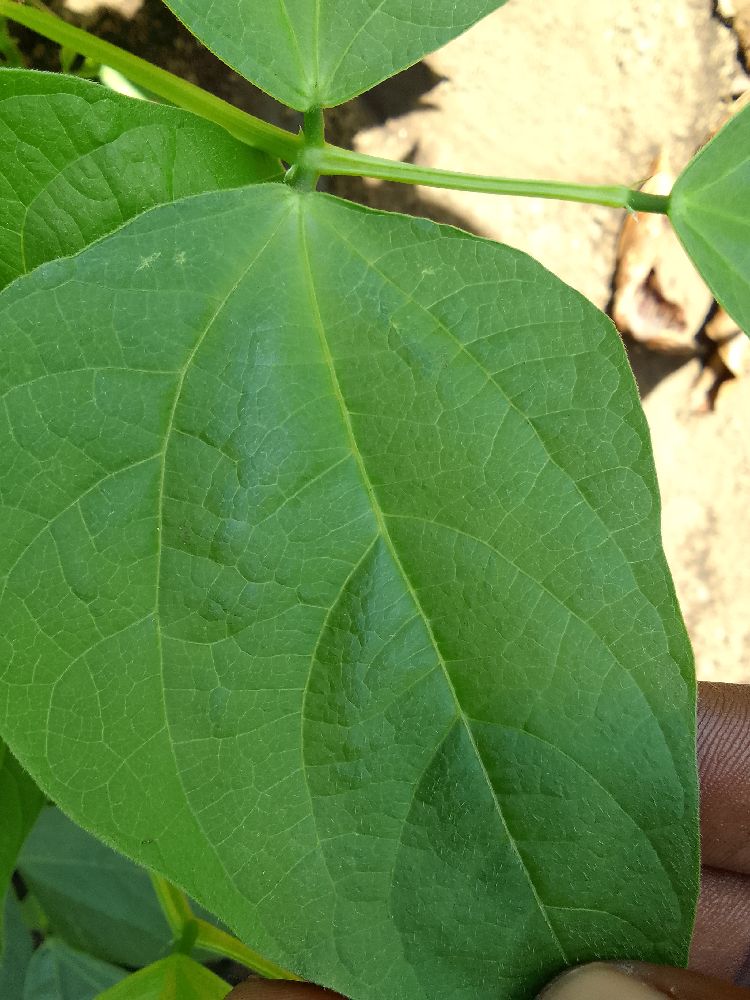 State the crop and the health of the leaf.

common bean, healthy
